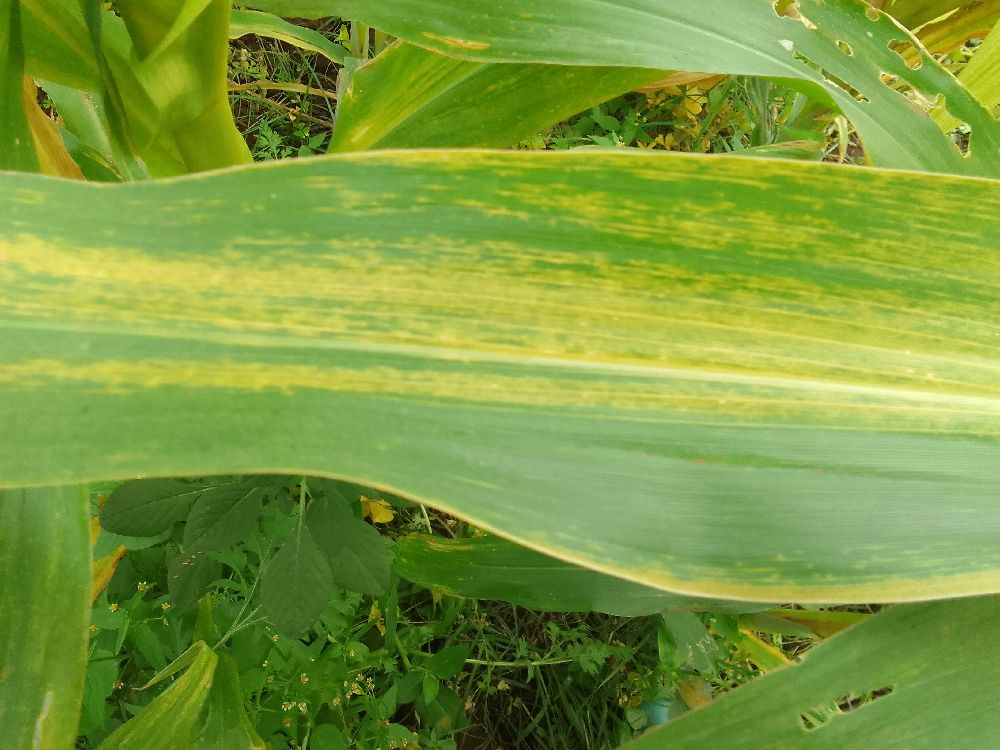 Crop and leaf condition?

maize, maize lethal necrosis
